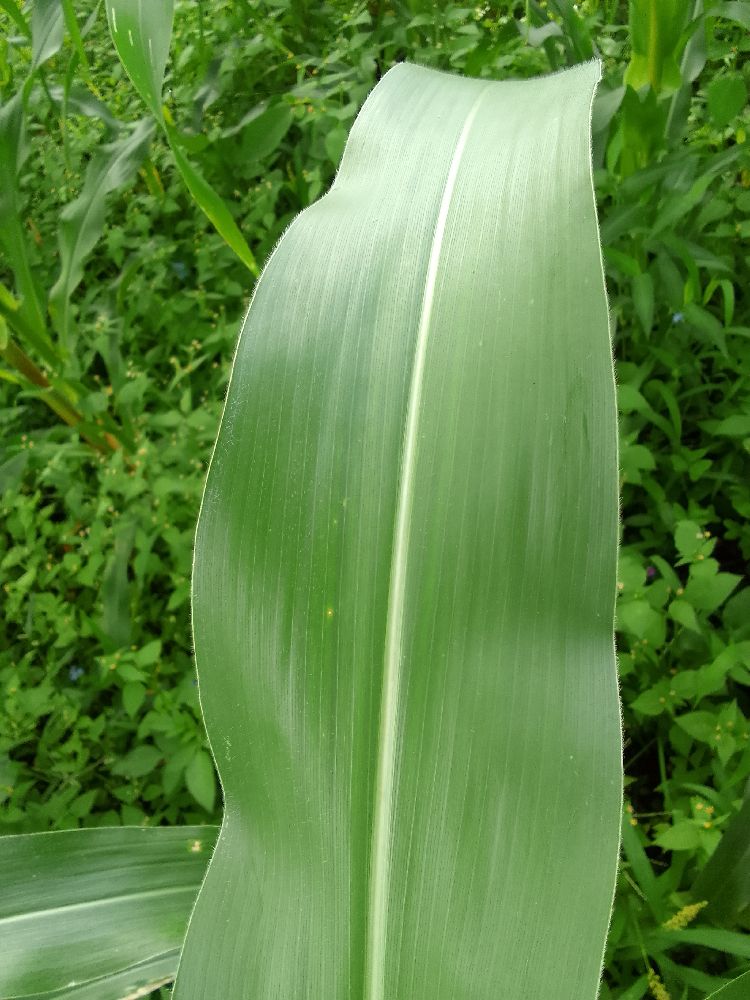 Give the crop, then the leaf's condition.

maize, healthy
